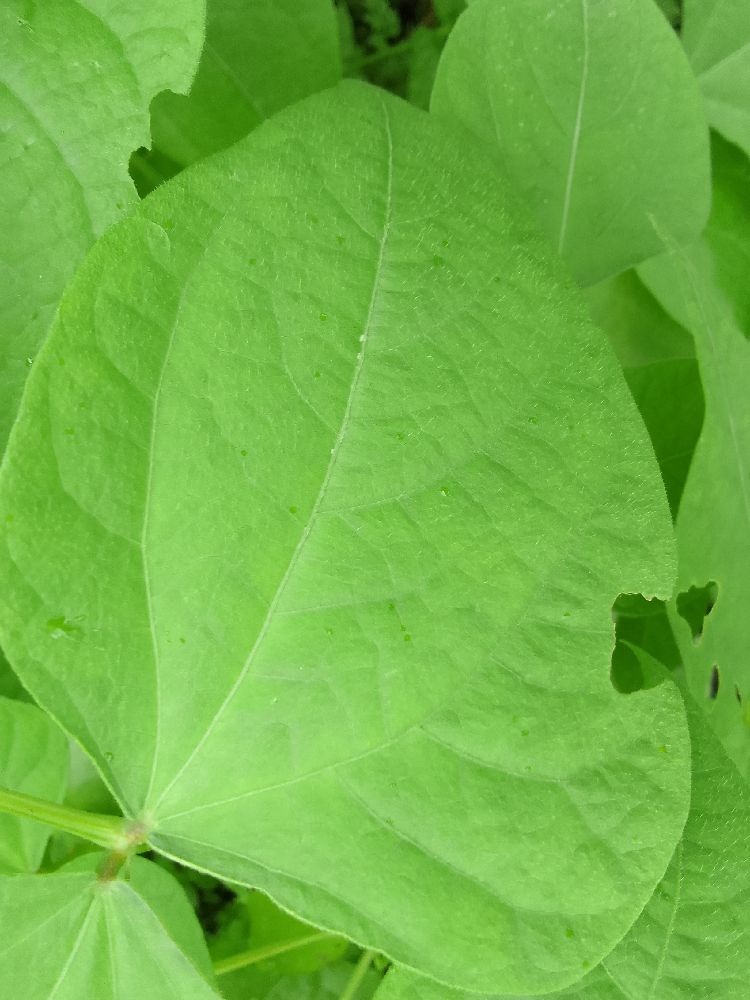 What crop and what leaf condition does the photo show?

common bean, healthy
